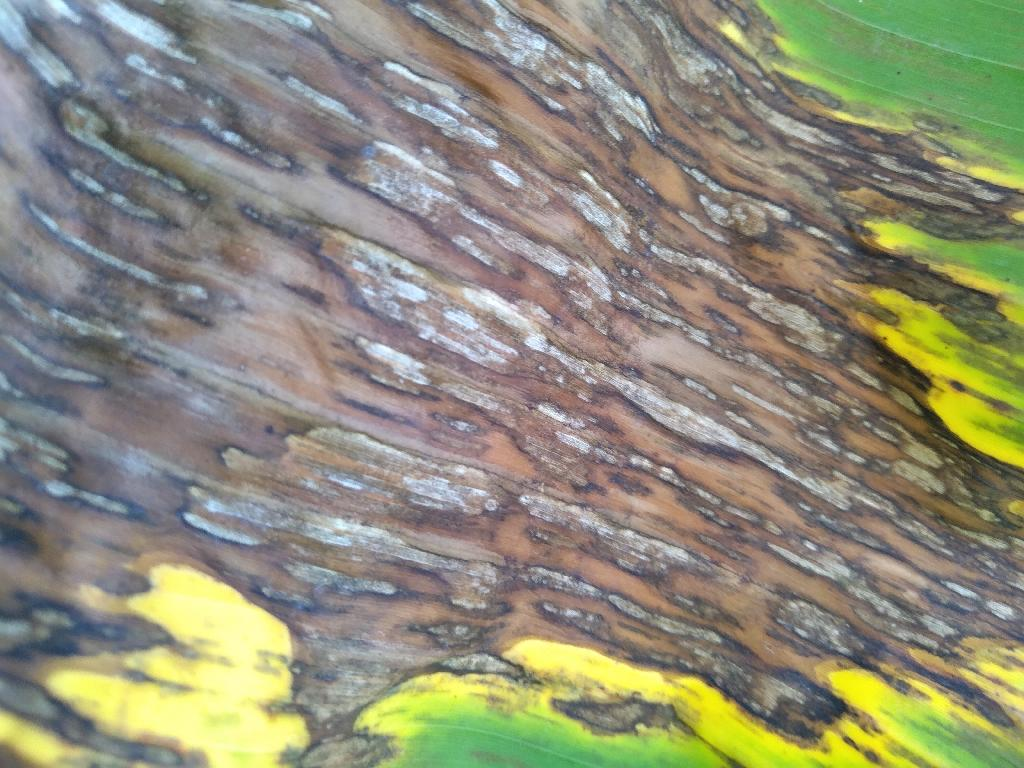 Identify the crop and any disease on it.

banana, black sigatoka
